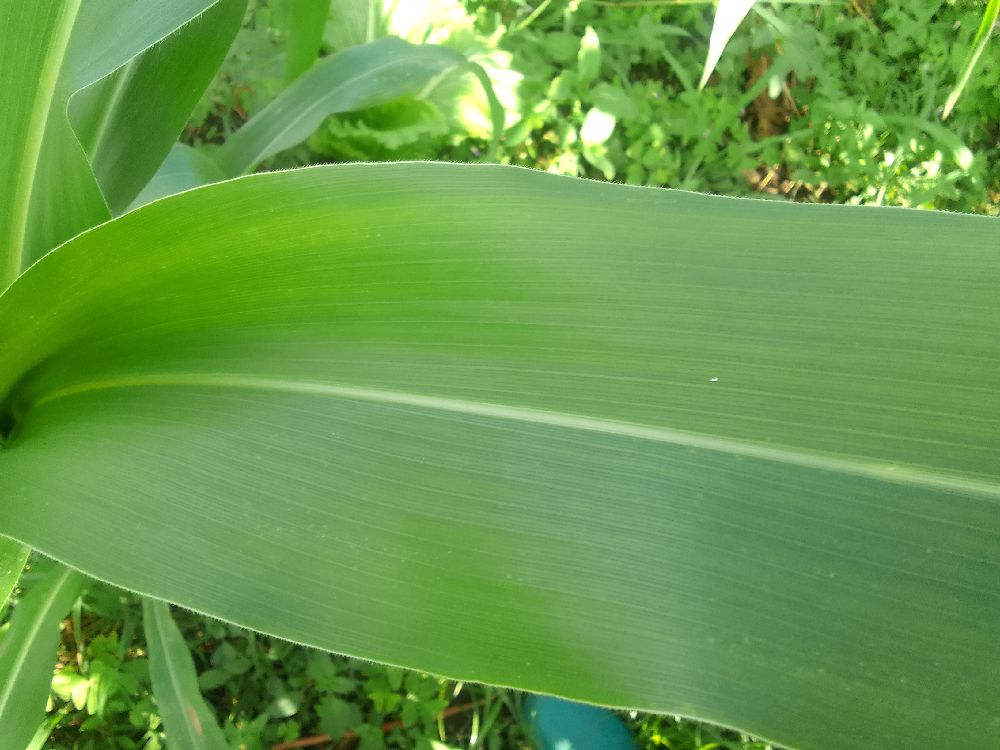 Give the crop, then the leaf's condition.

maize, healthy
